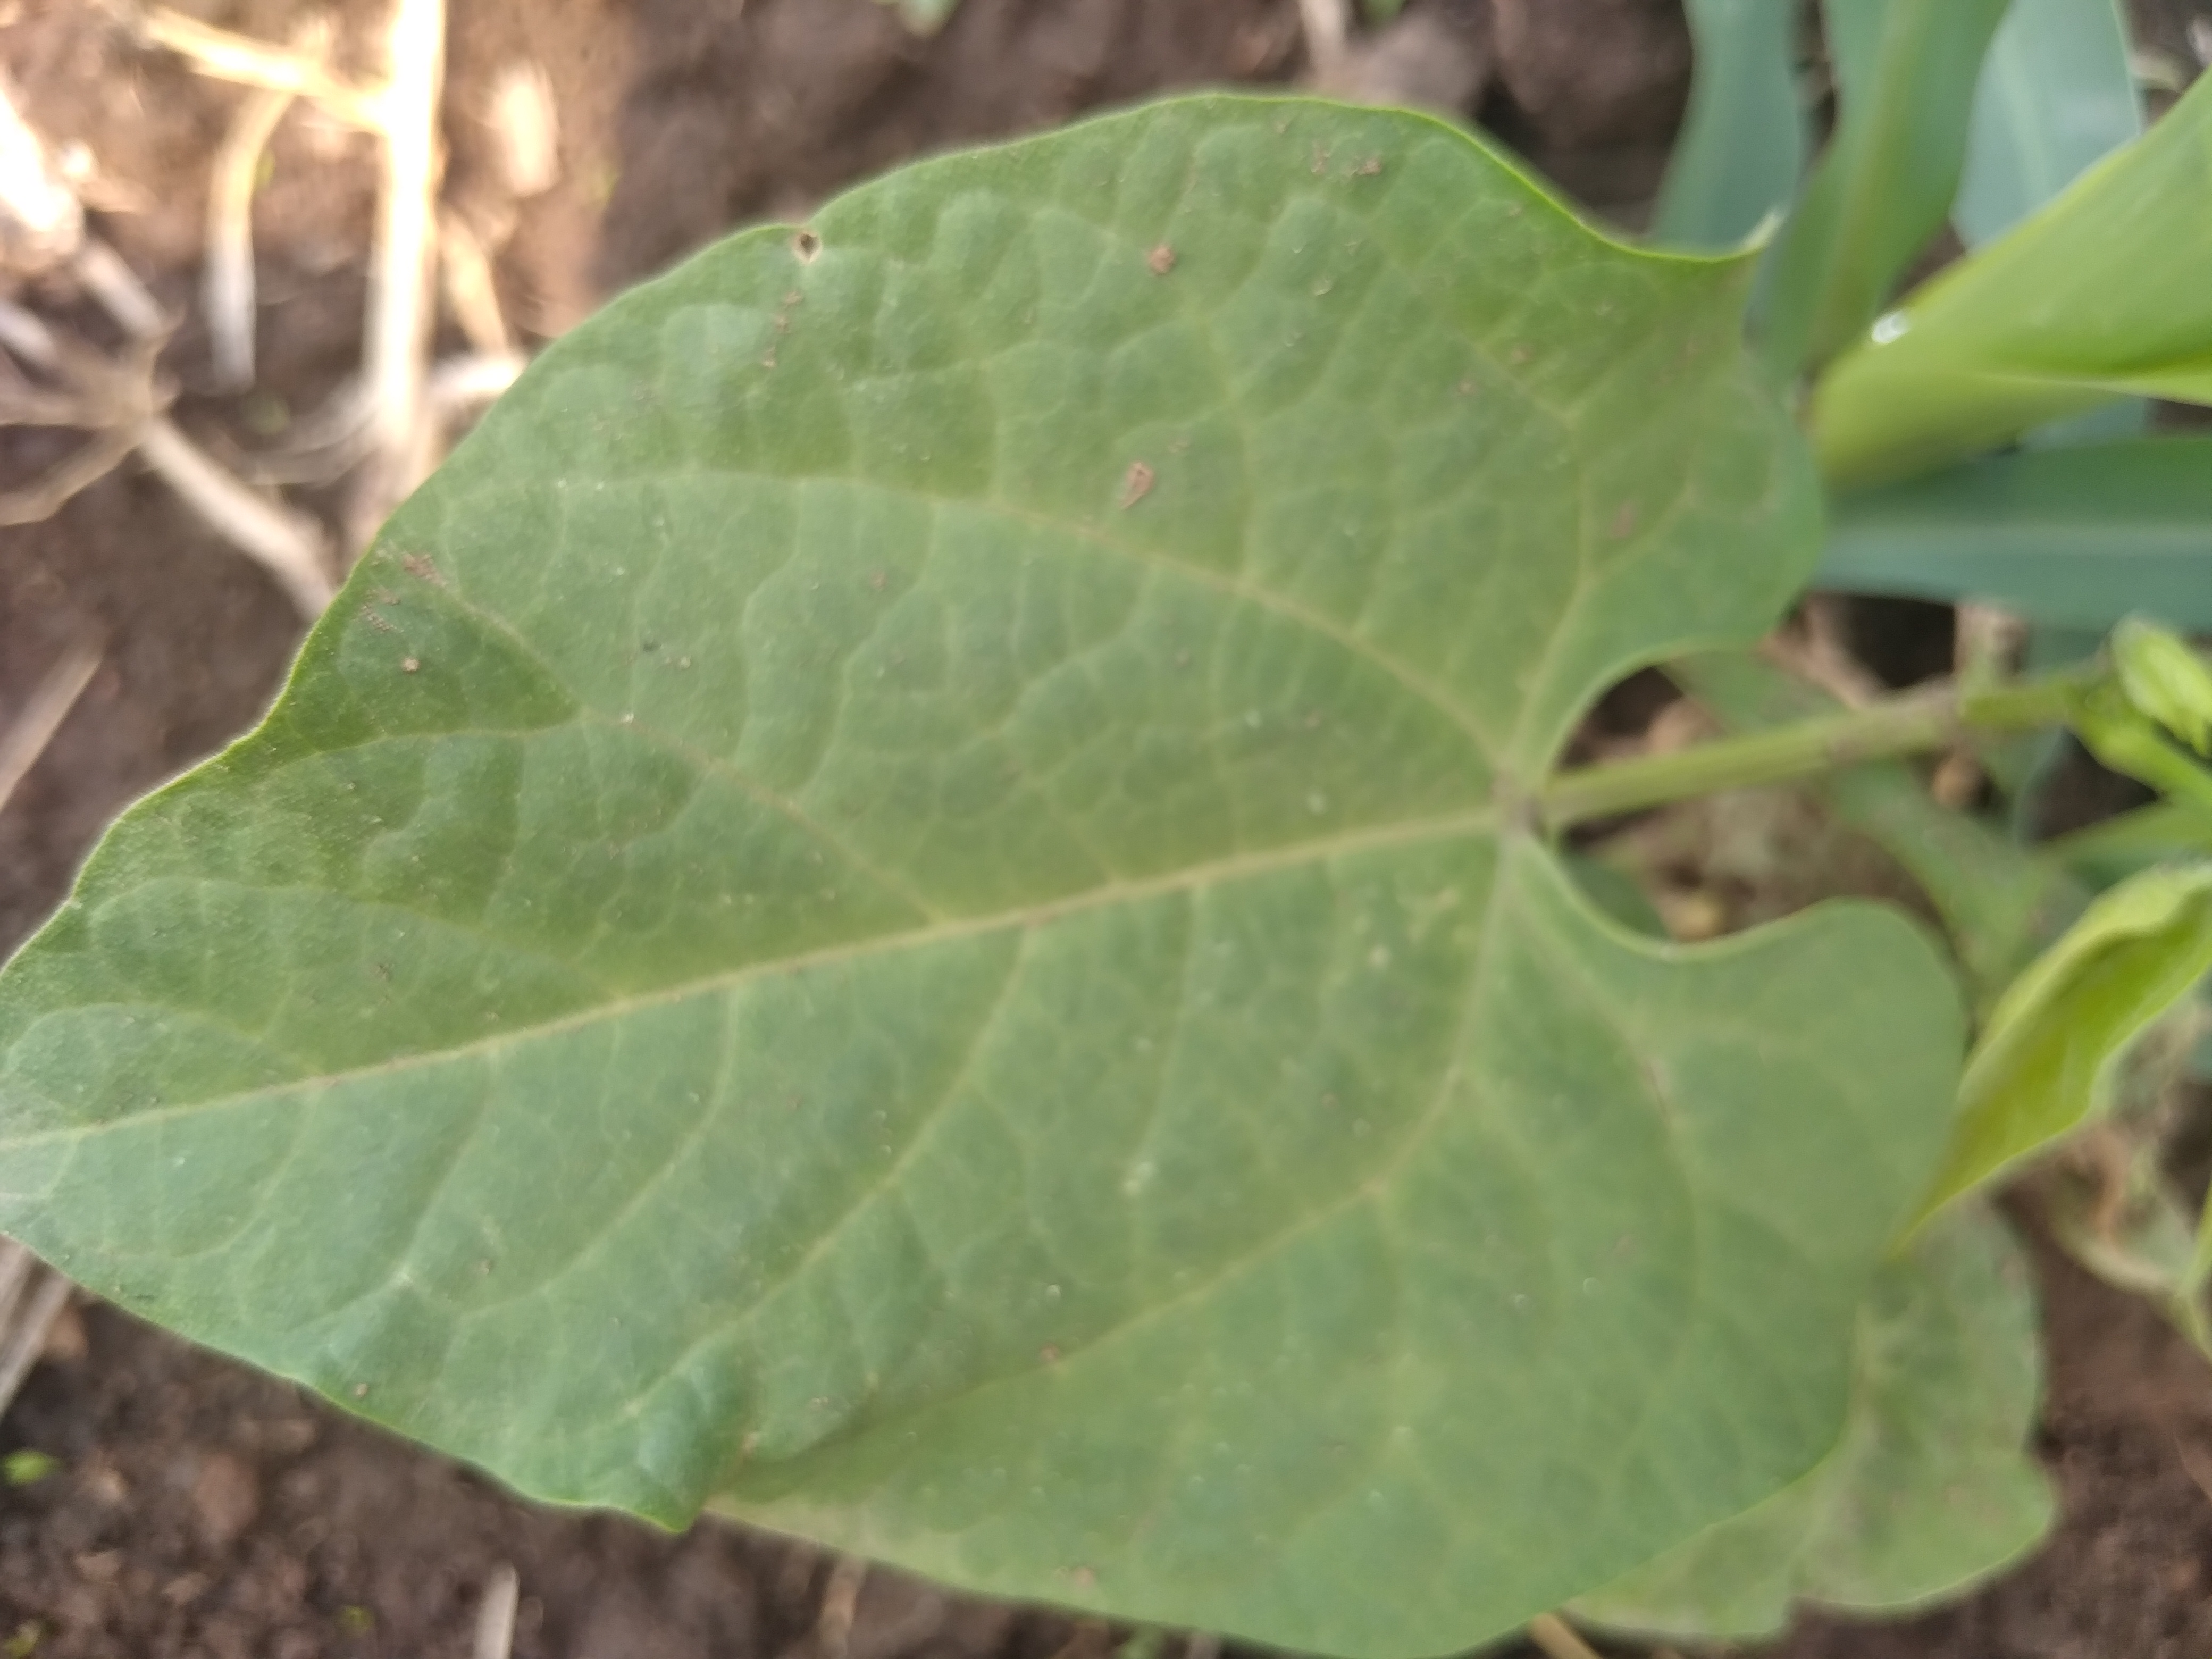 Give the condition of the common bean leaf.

healthy
